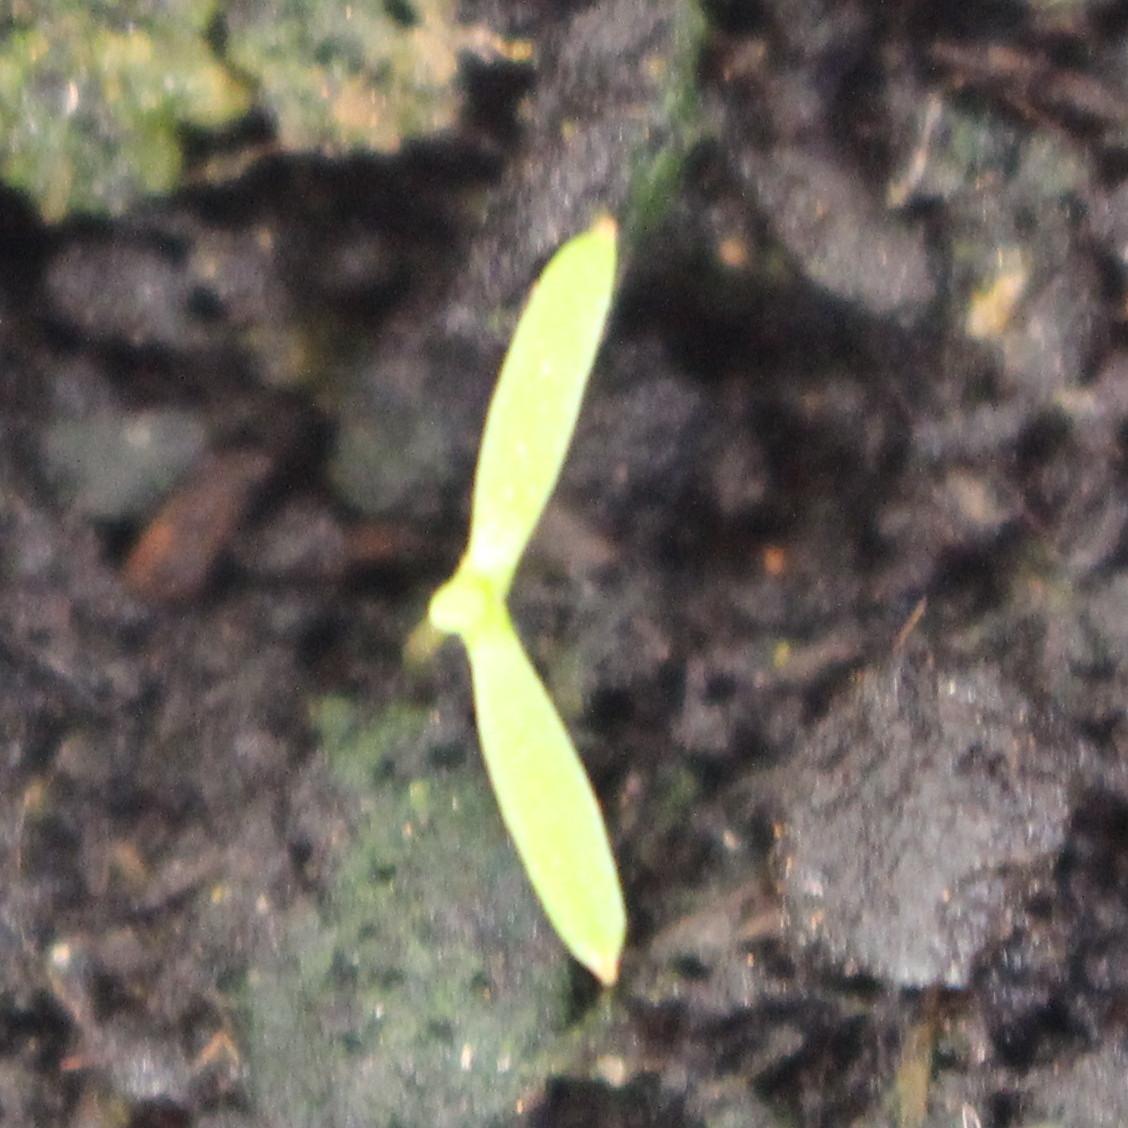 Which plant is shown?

Papaver rhoeas
